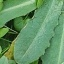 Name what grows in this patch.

structured weed
